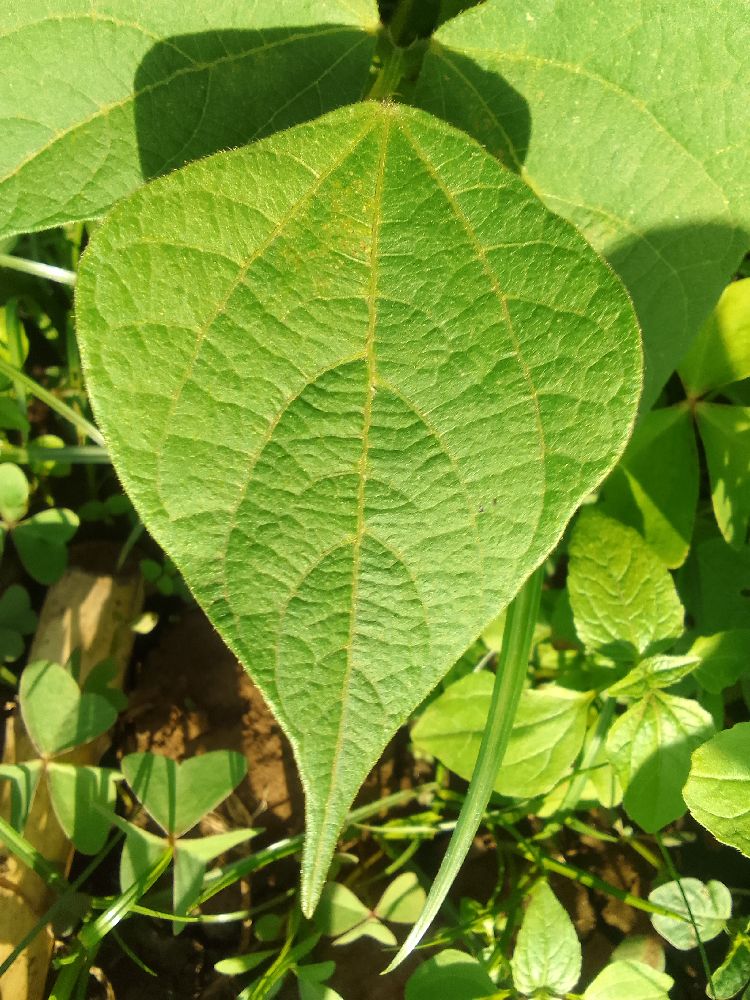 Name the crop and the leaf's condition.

common bean, healthy
